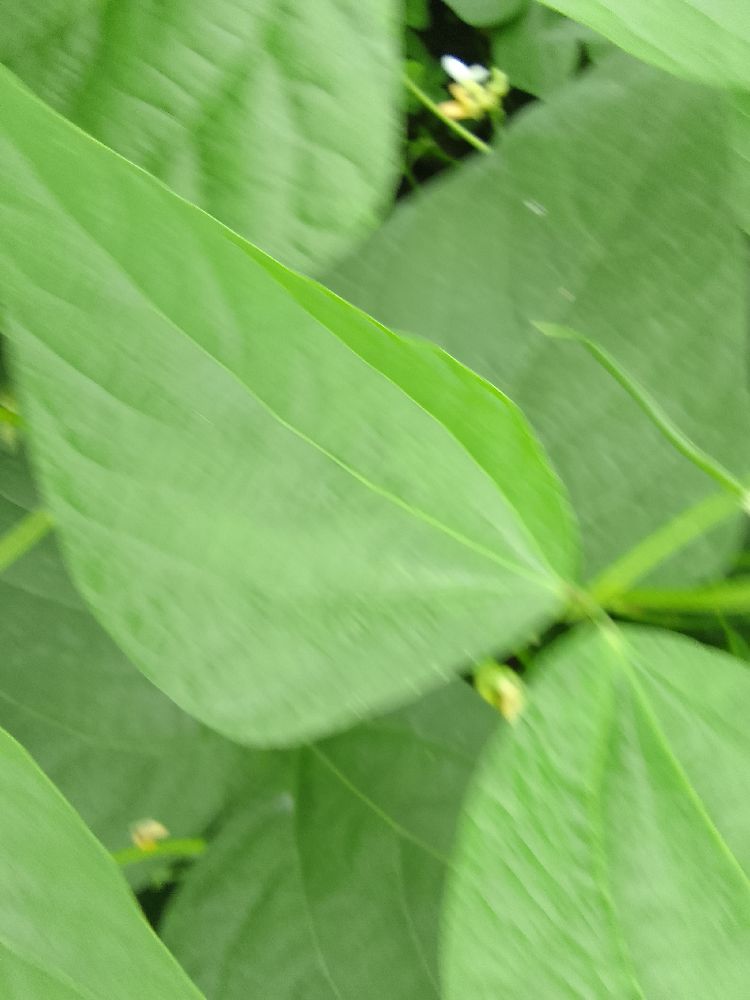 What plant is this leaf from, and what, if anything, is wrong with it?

common bean, healthy
